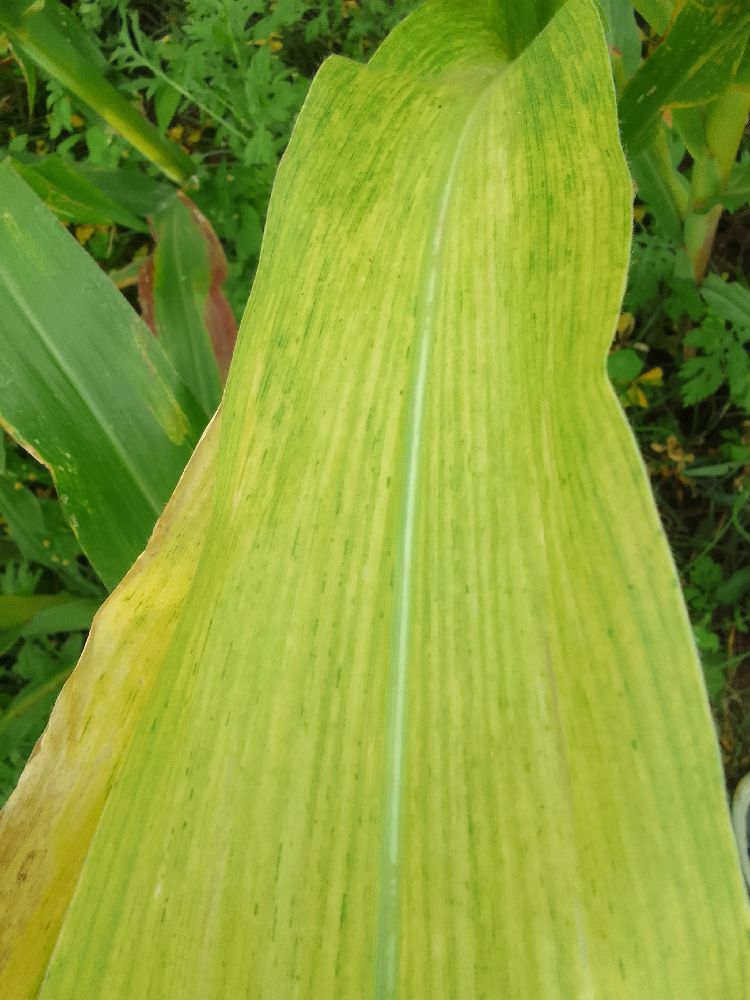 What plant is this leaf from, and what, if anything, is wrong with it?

maize, maize lethal necrosis
